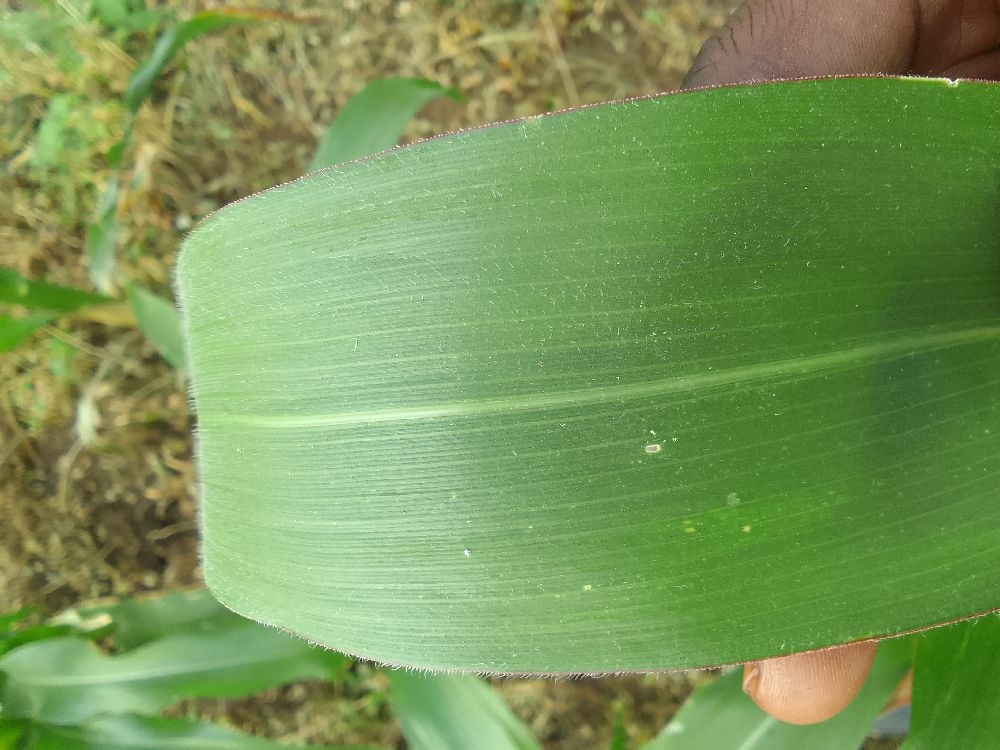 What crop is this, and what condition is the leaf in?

maize, healthy
